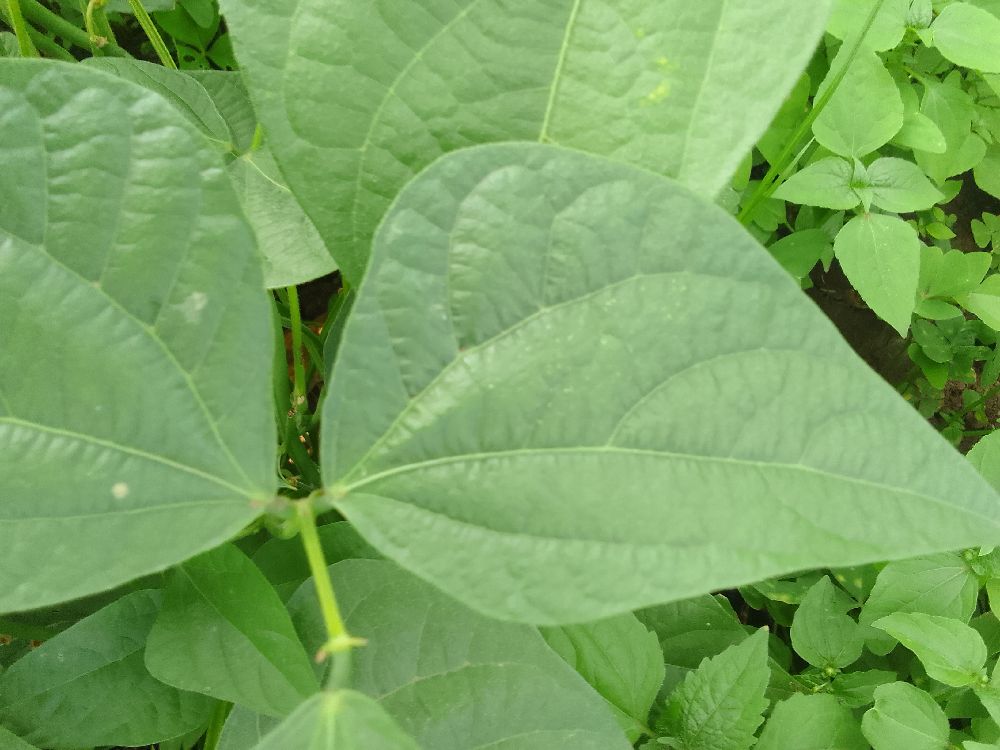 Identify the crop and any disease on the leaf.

common bean, healthy
